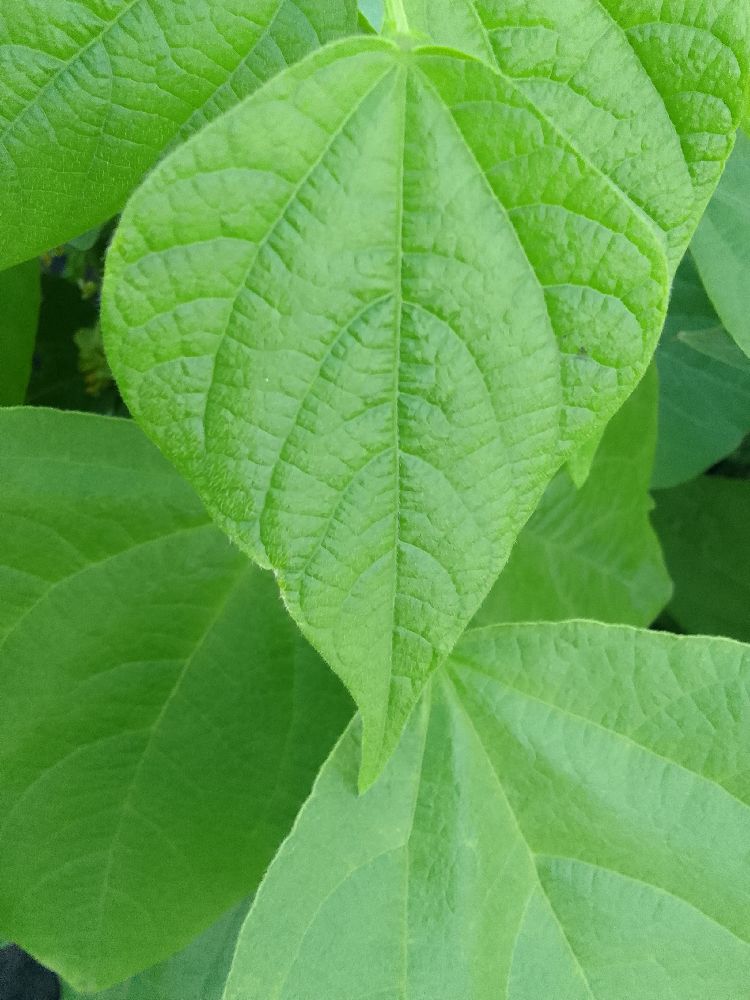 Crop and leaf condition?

common bean, healthy
